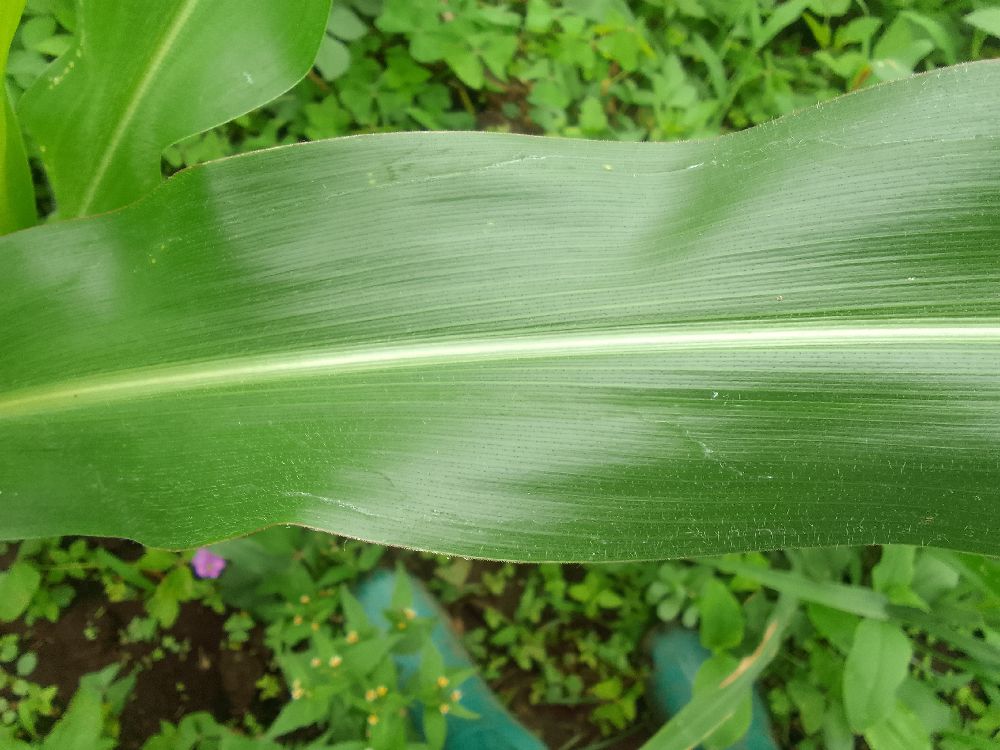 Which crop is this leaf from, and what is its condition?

maize, healthy
